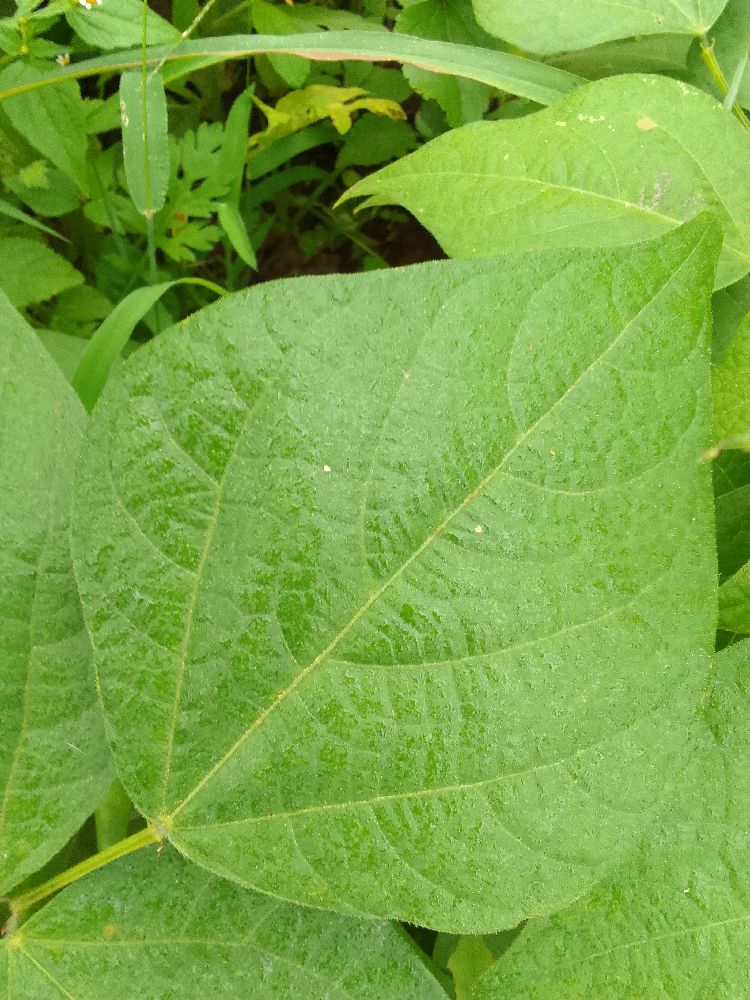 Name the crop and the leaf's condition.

common bean, healthy
